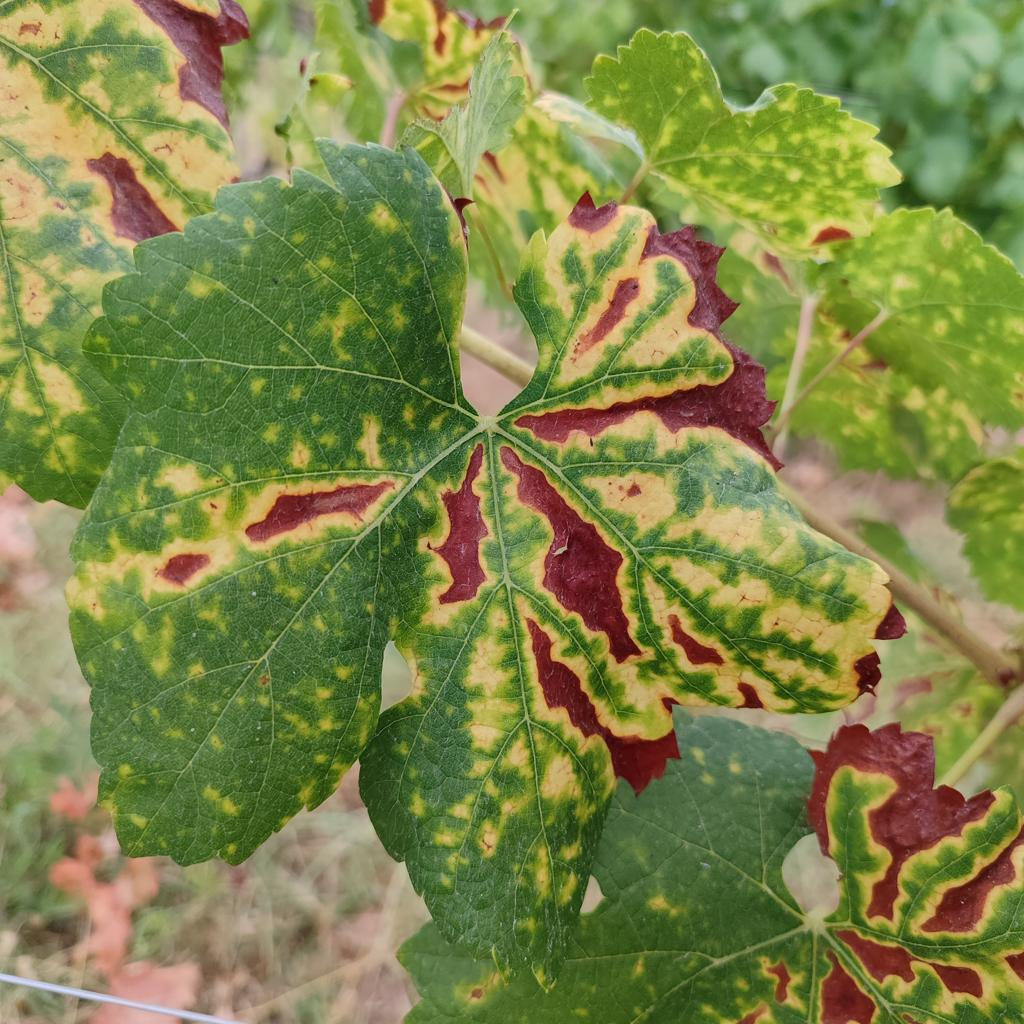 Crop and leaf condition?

grapevine, esca complex
